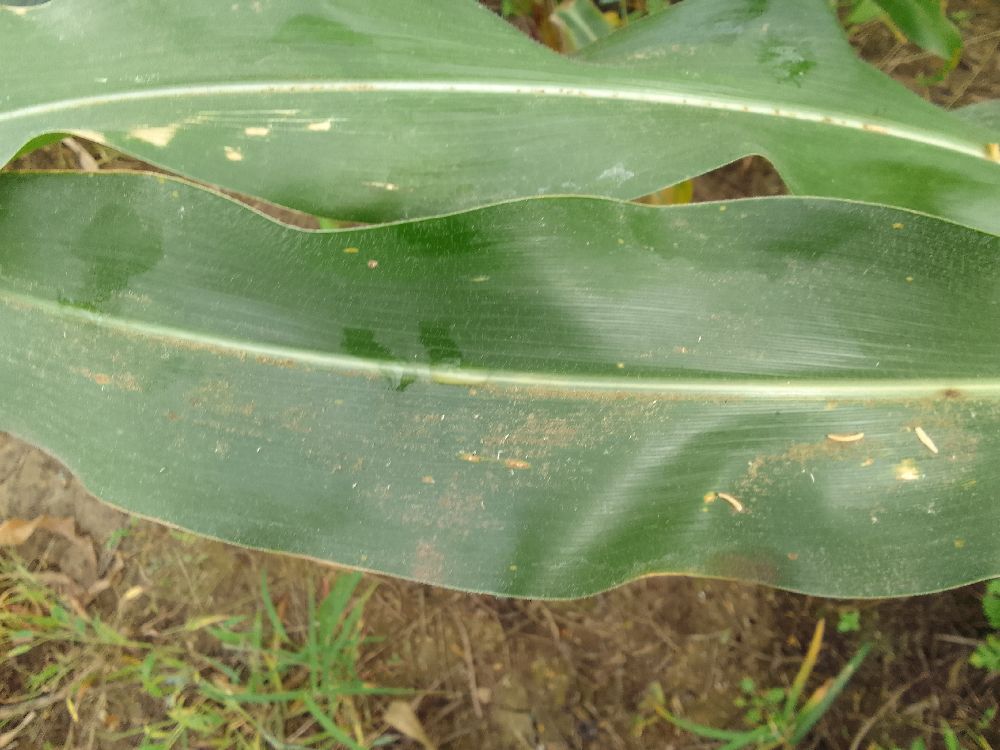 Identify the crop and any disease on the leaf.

maize, healthy
